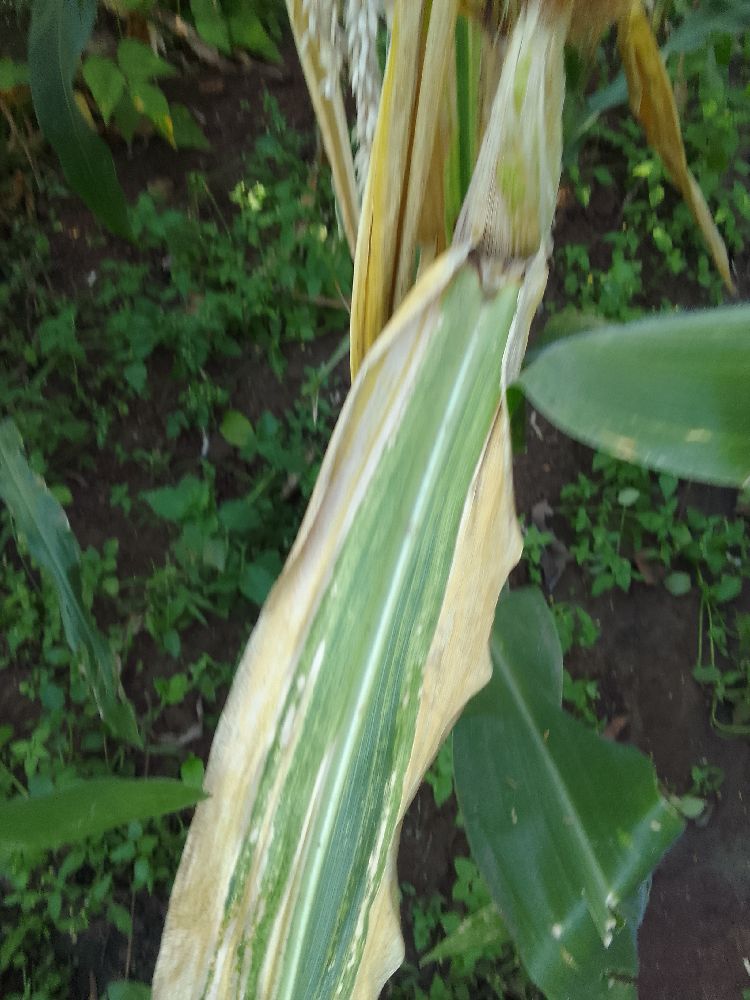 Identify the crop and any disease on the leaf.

maize, maize lethal necrosis
